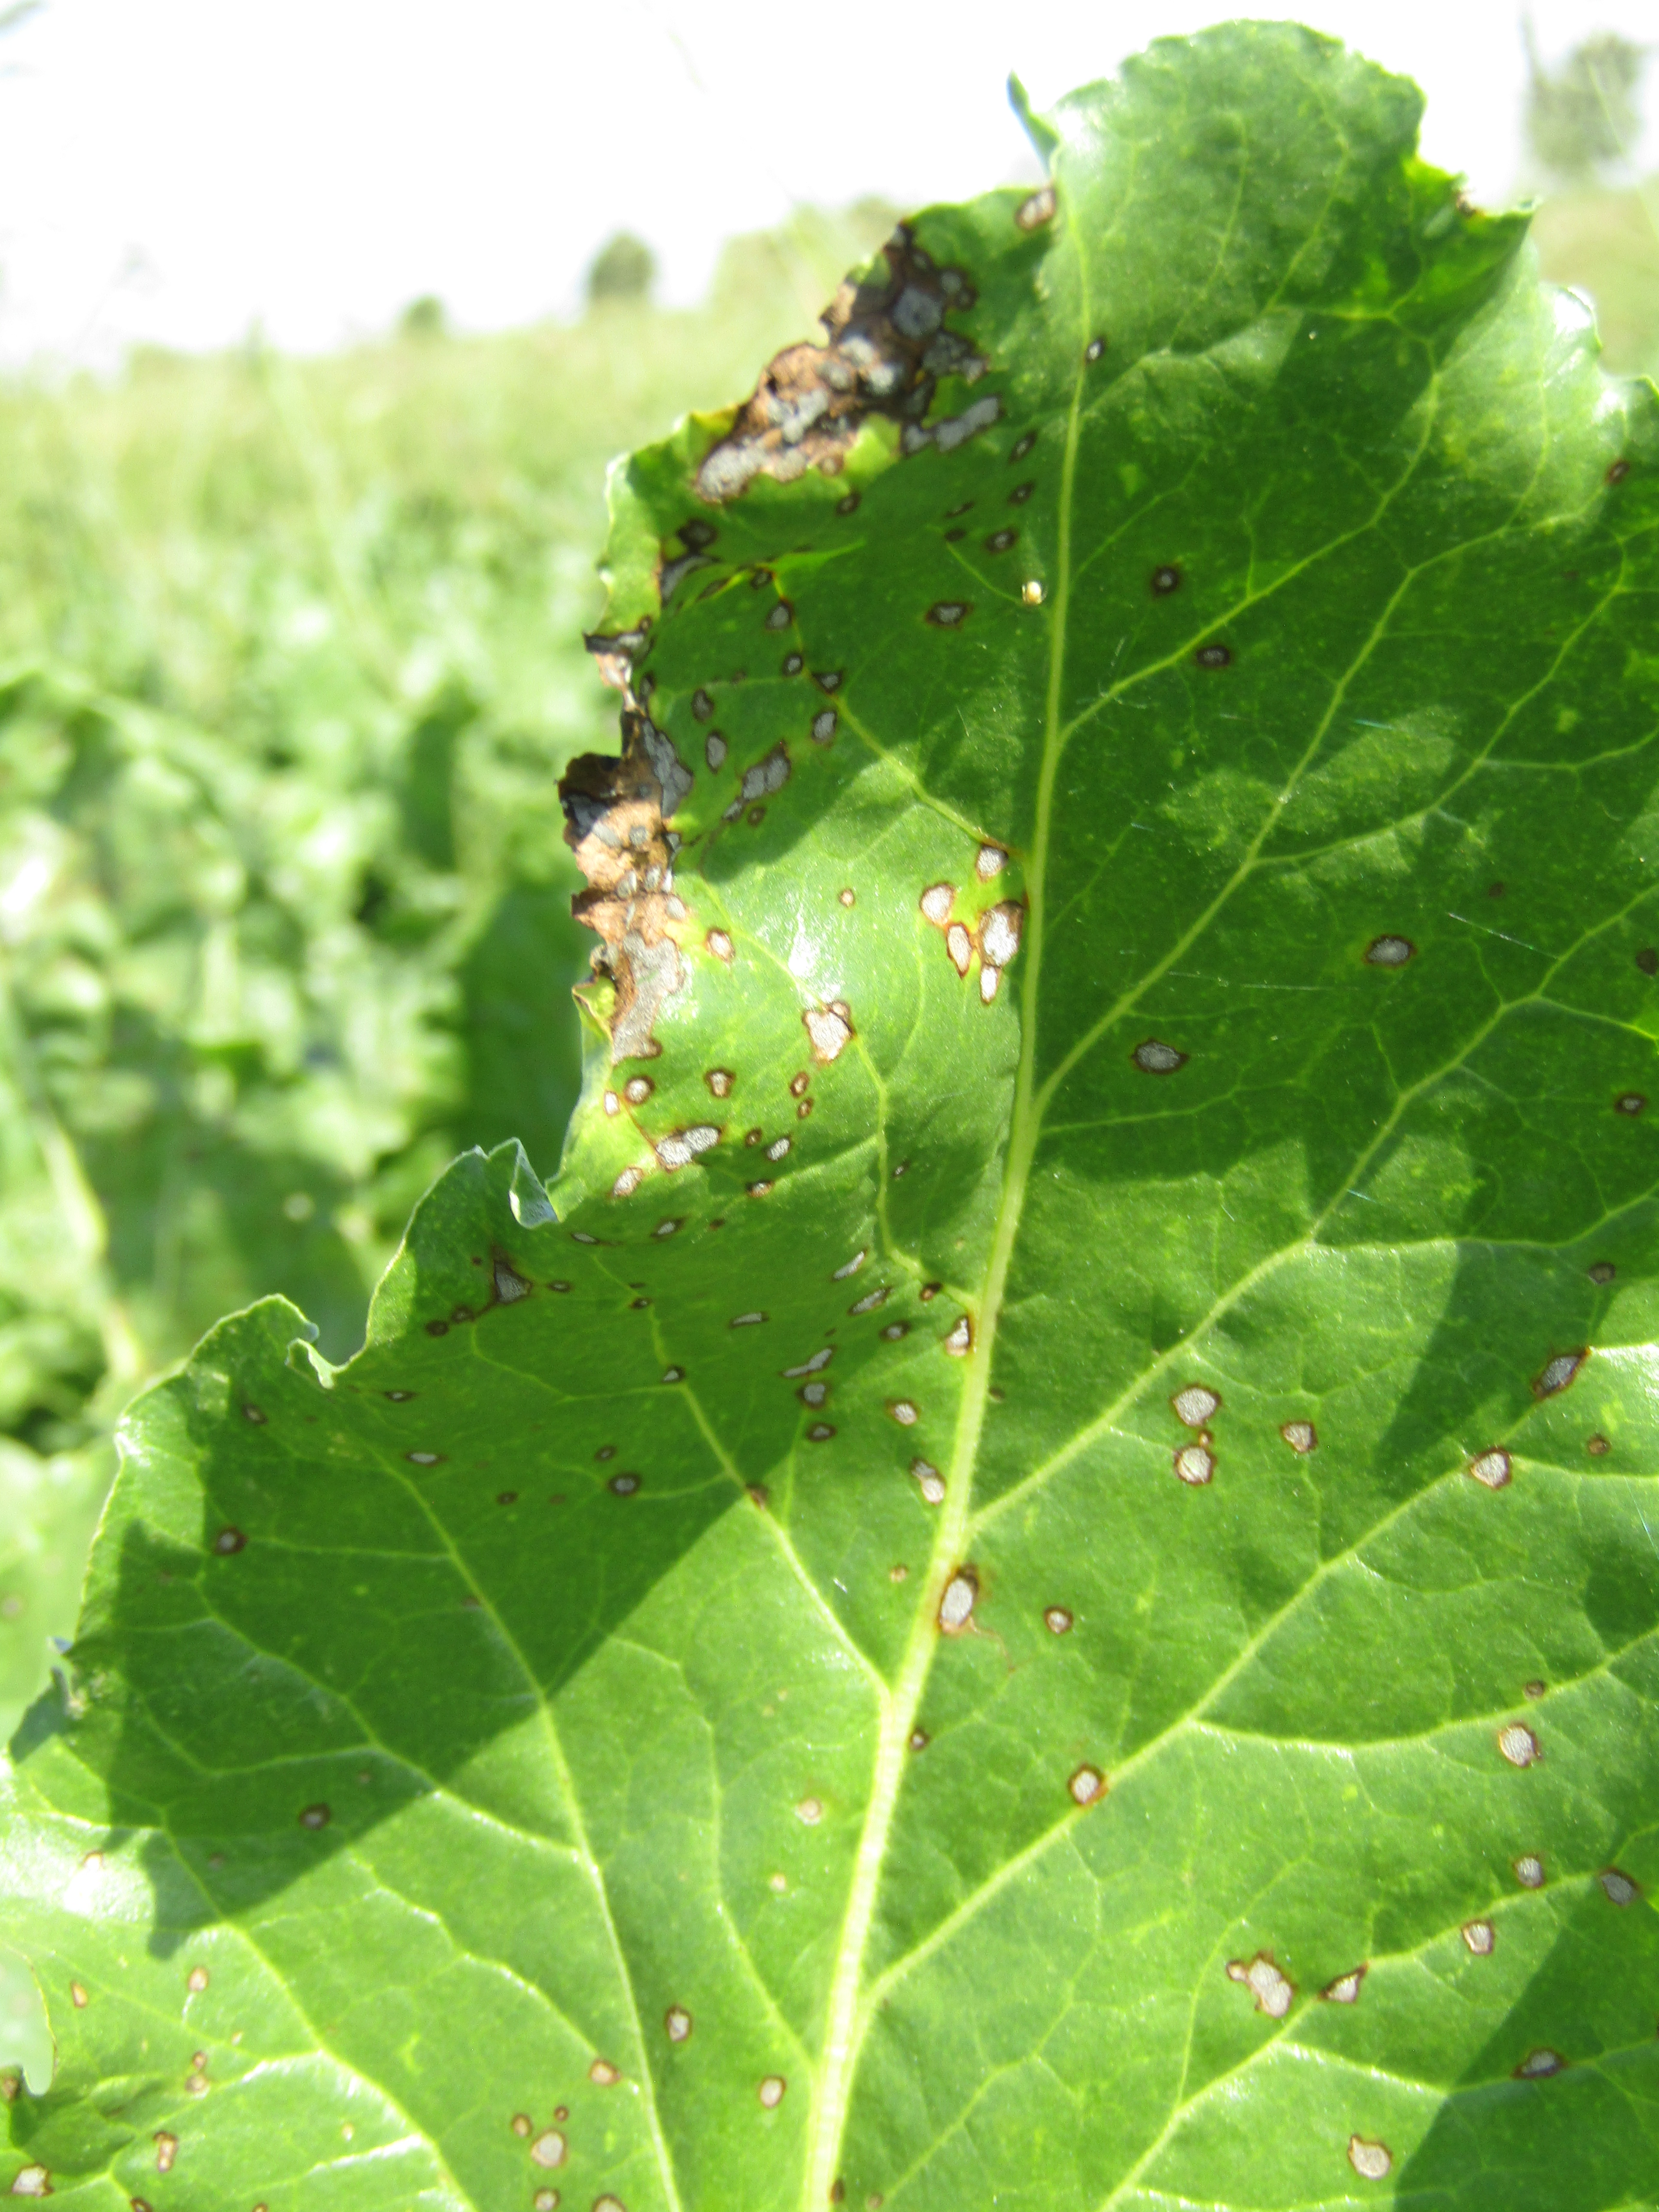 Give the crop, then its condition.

beet, cercospora
